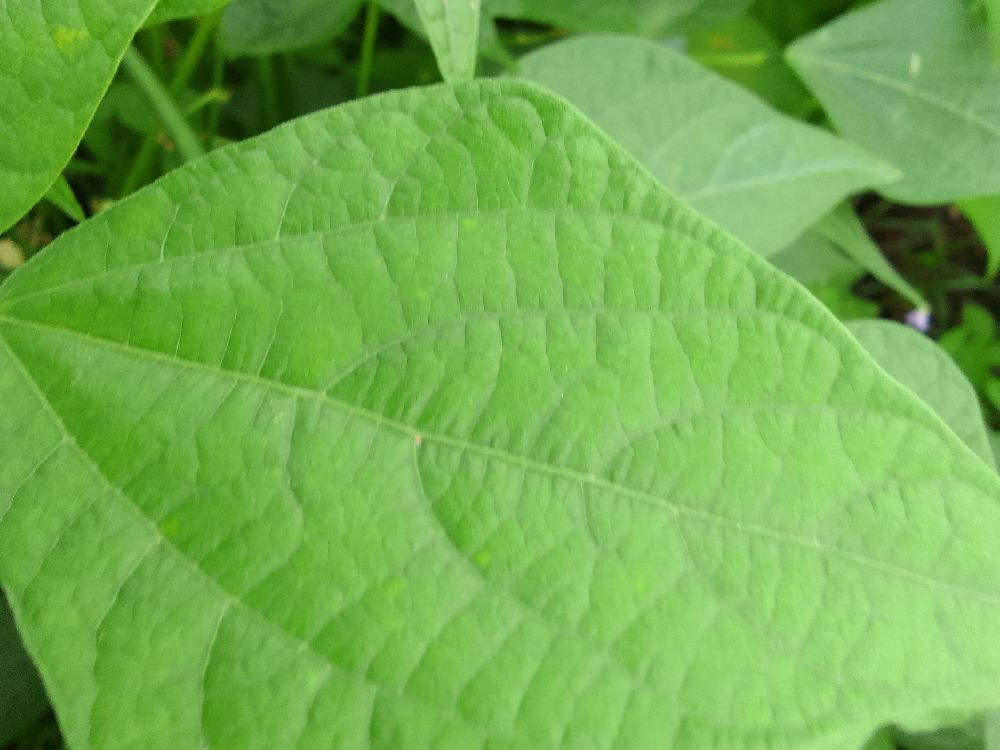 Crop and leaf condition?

common bean, healthy
